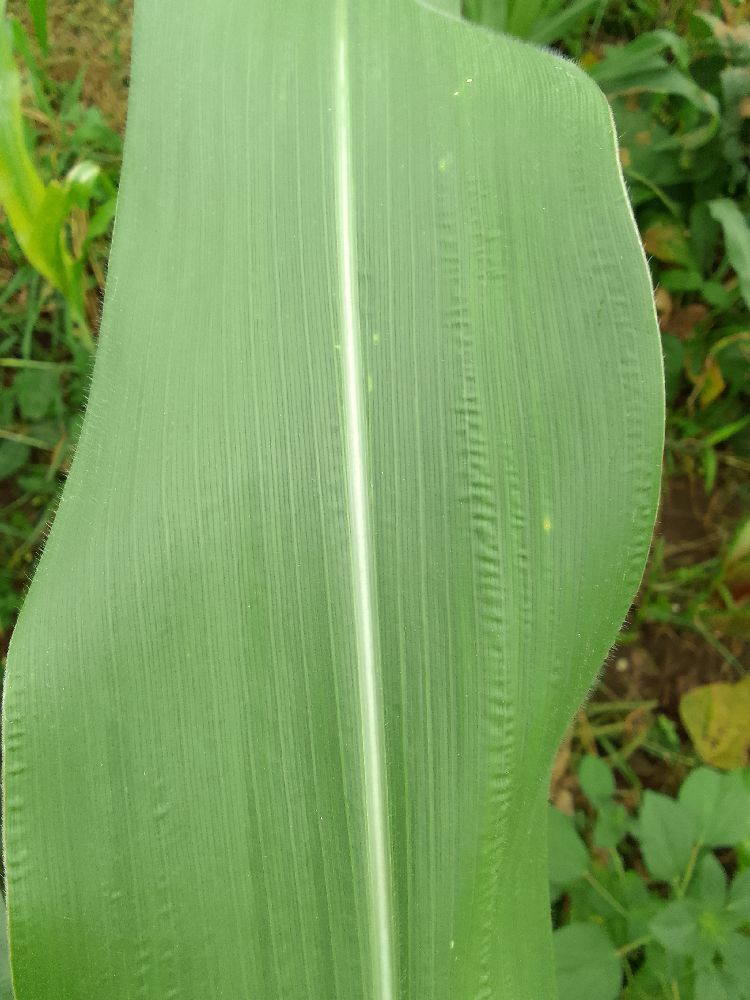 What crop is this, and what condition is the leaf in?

maize, healthy
